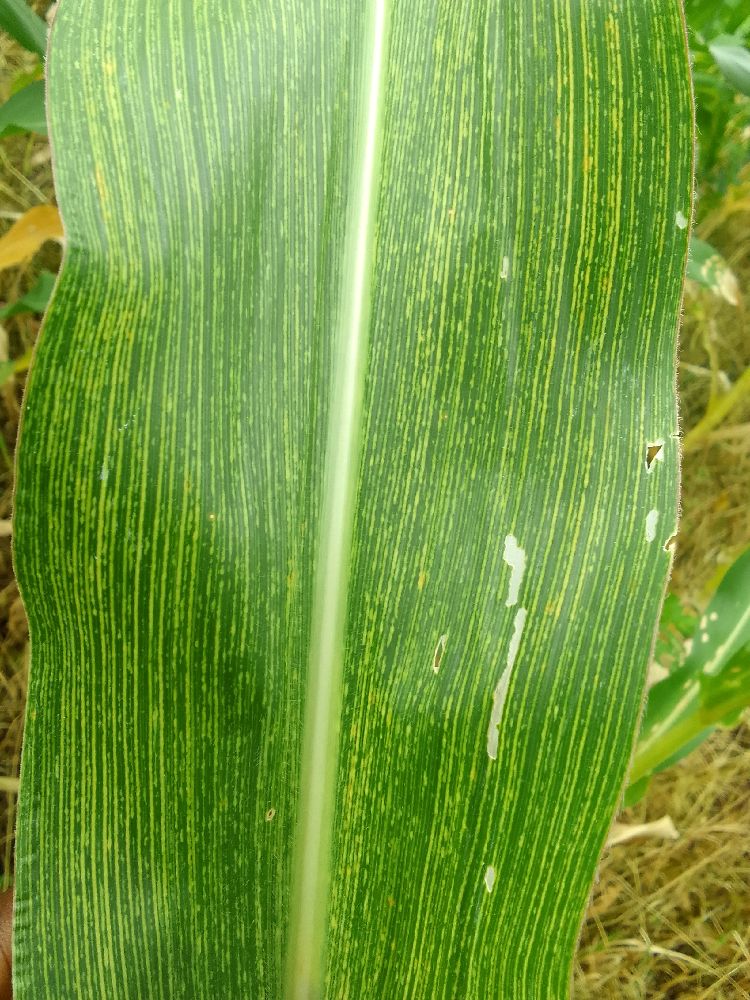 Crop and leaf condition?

maize, maize streak virus
